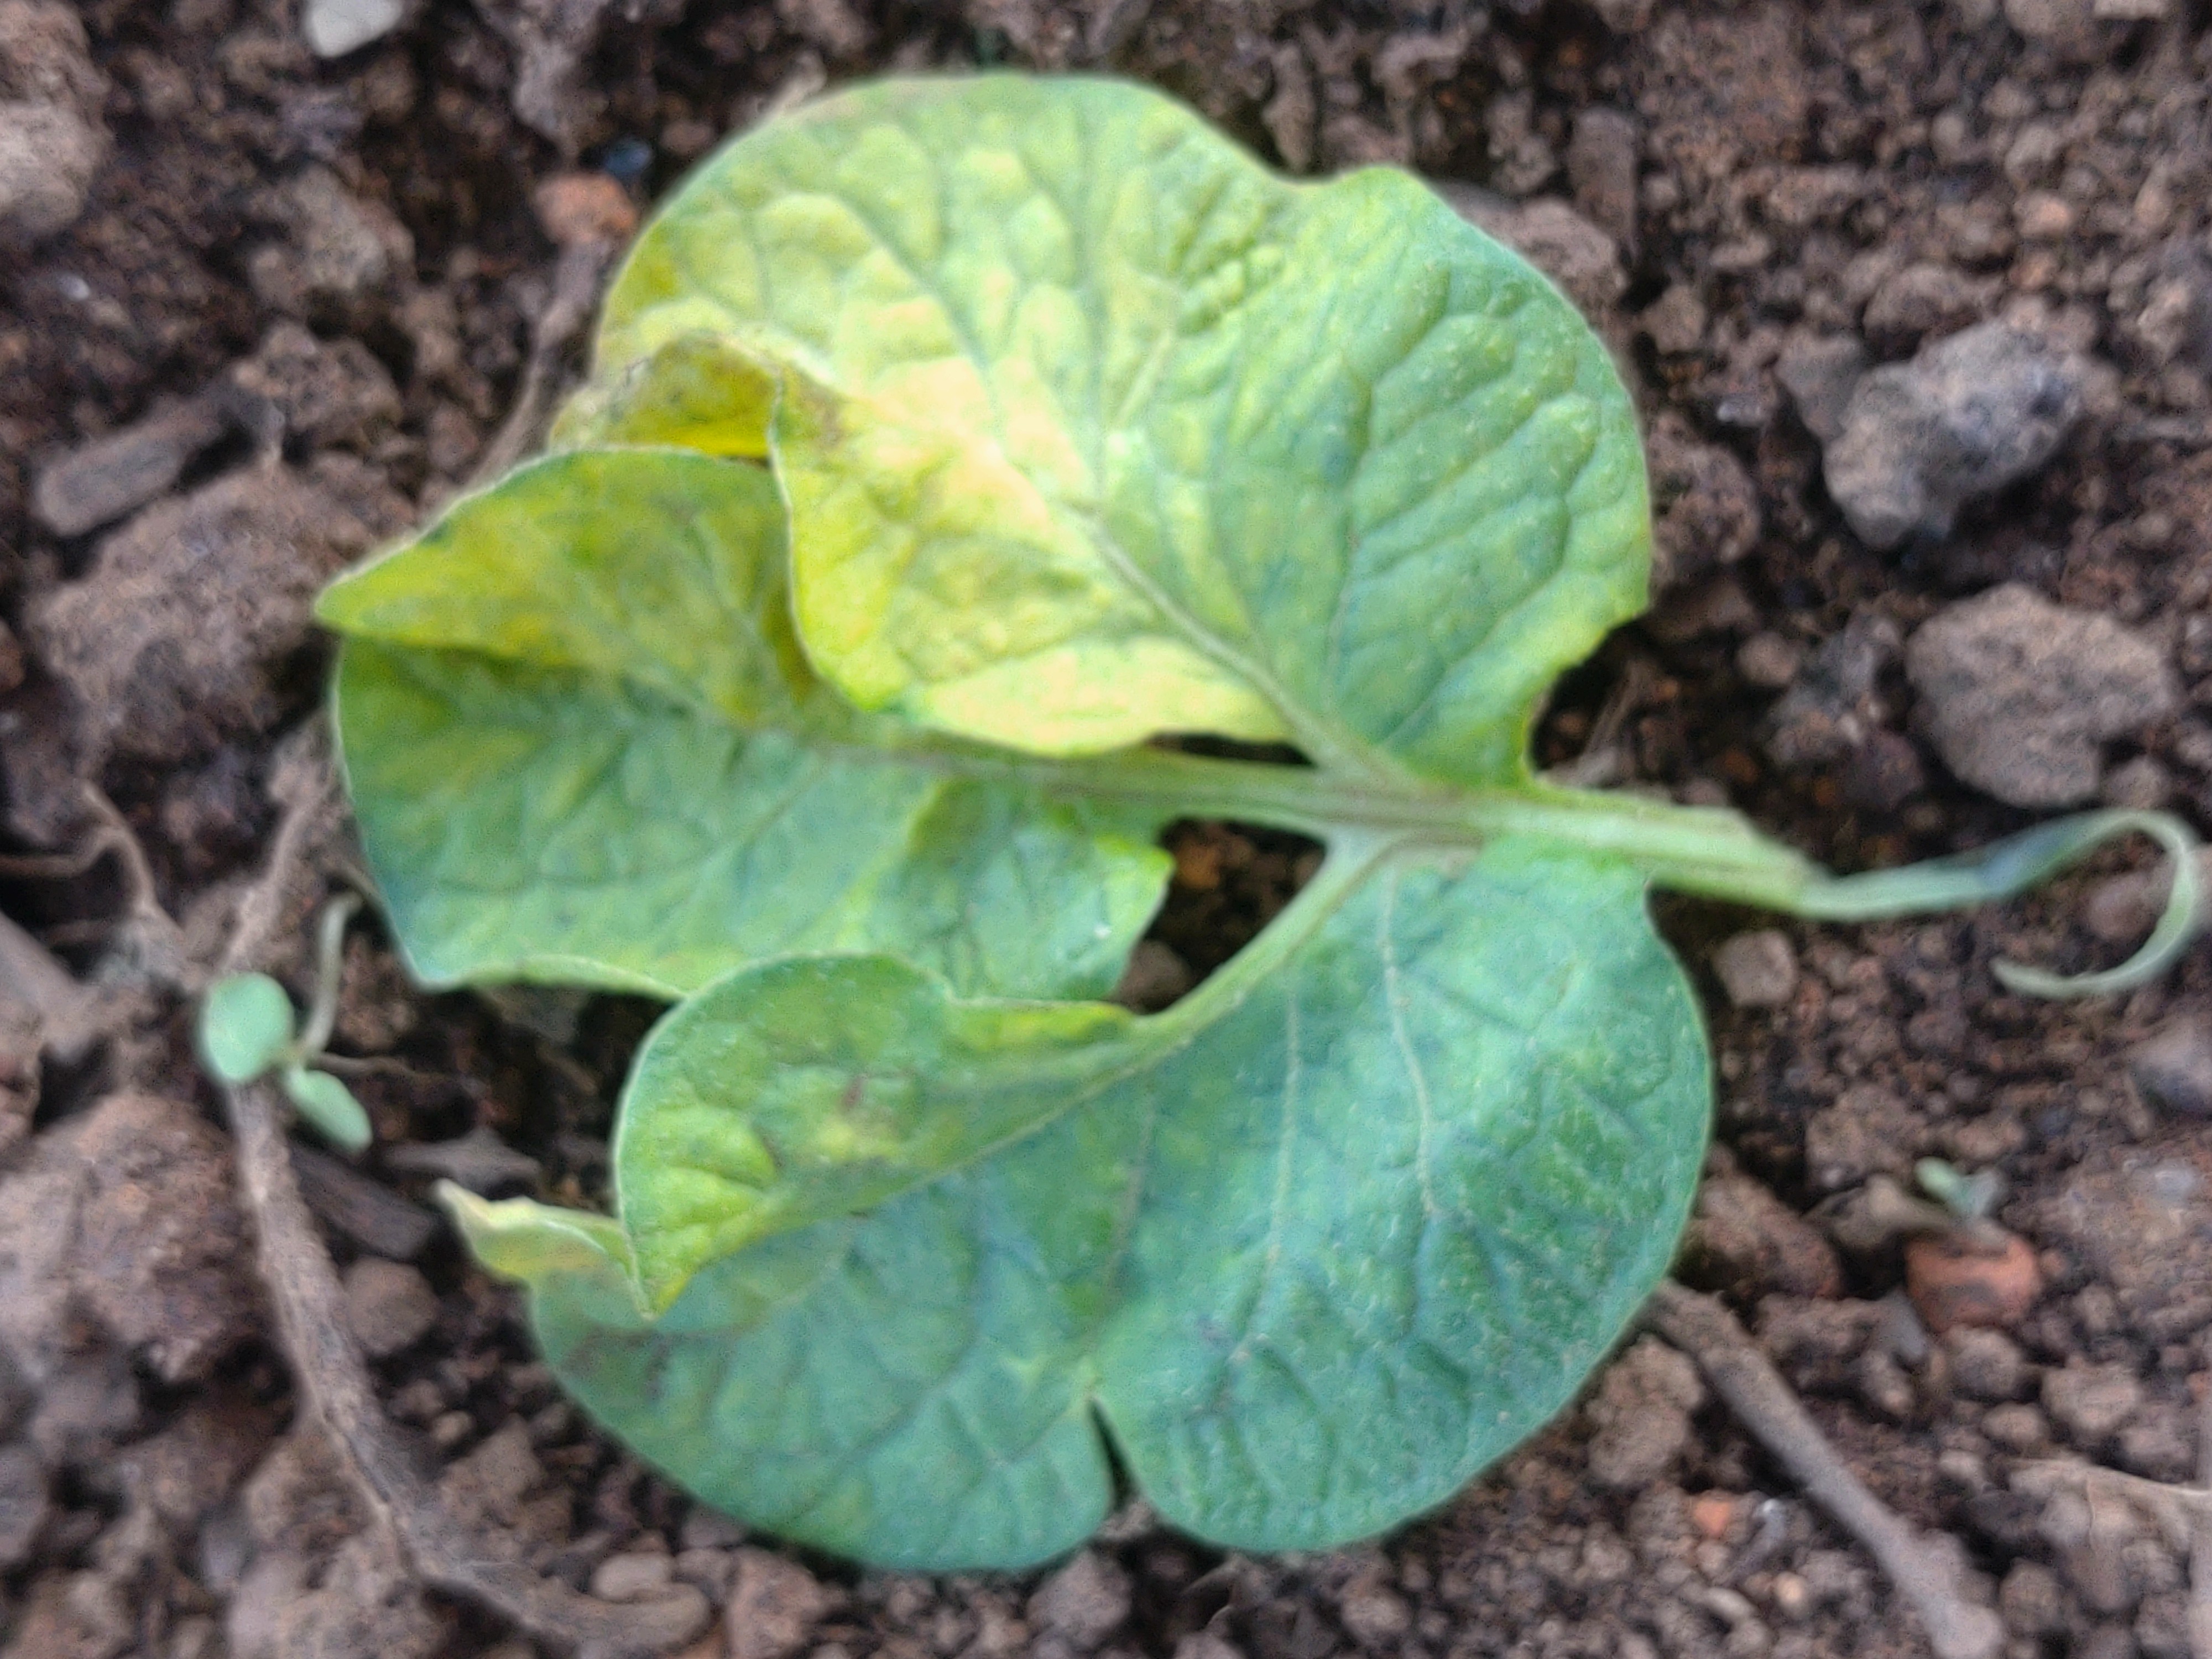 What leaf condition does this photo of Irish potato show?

late blight
